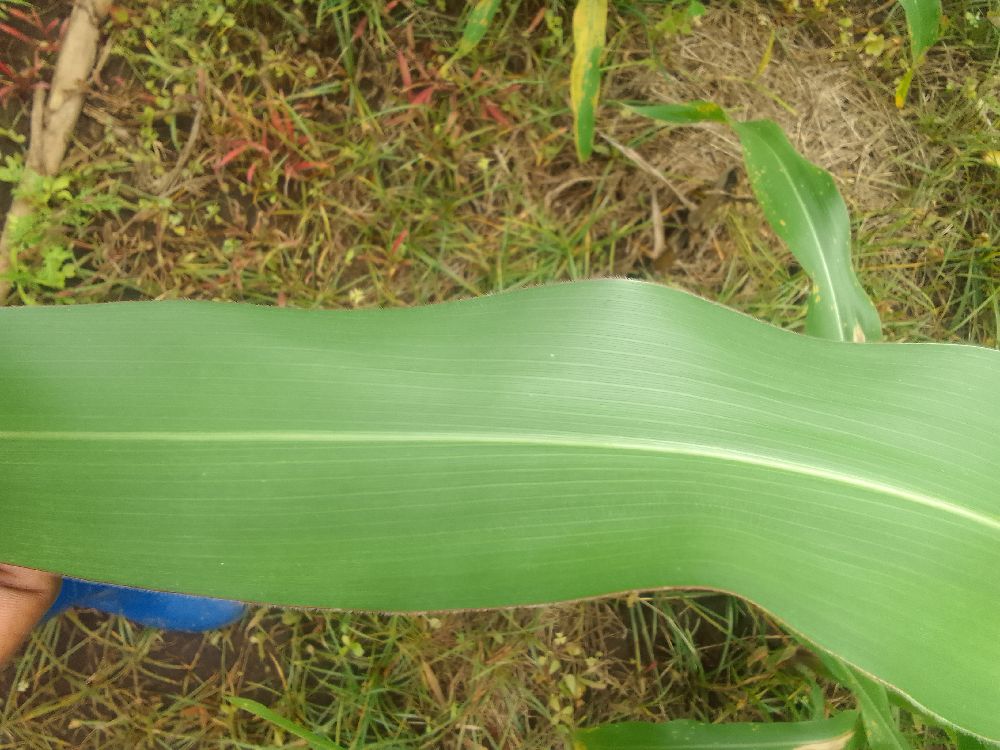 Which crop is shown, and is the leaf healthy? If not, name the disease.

maize, healthy
